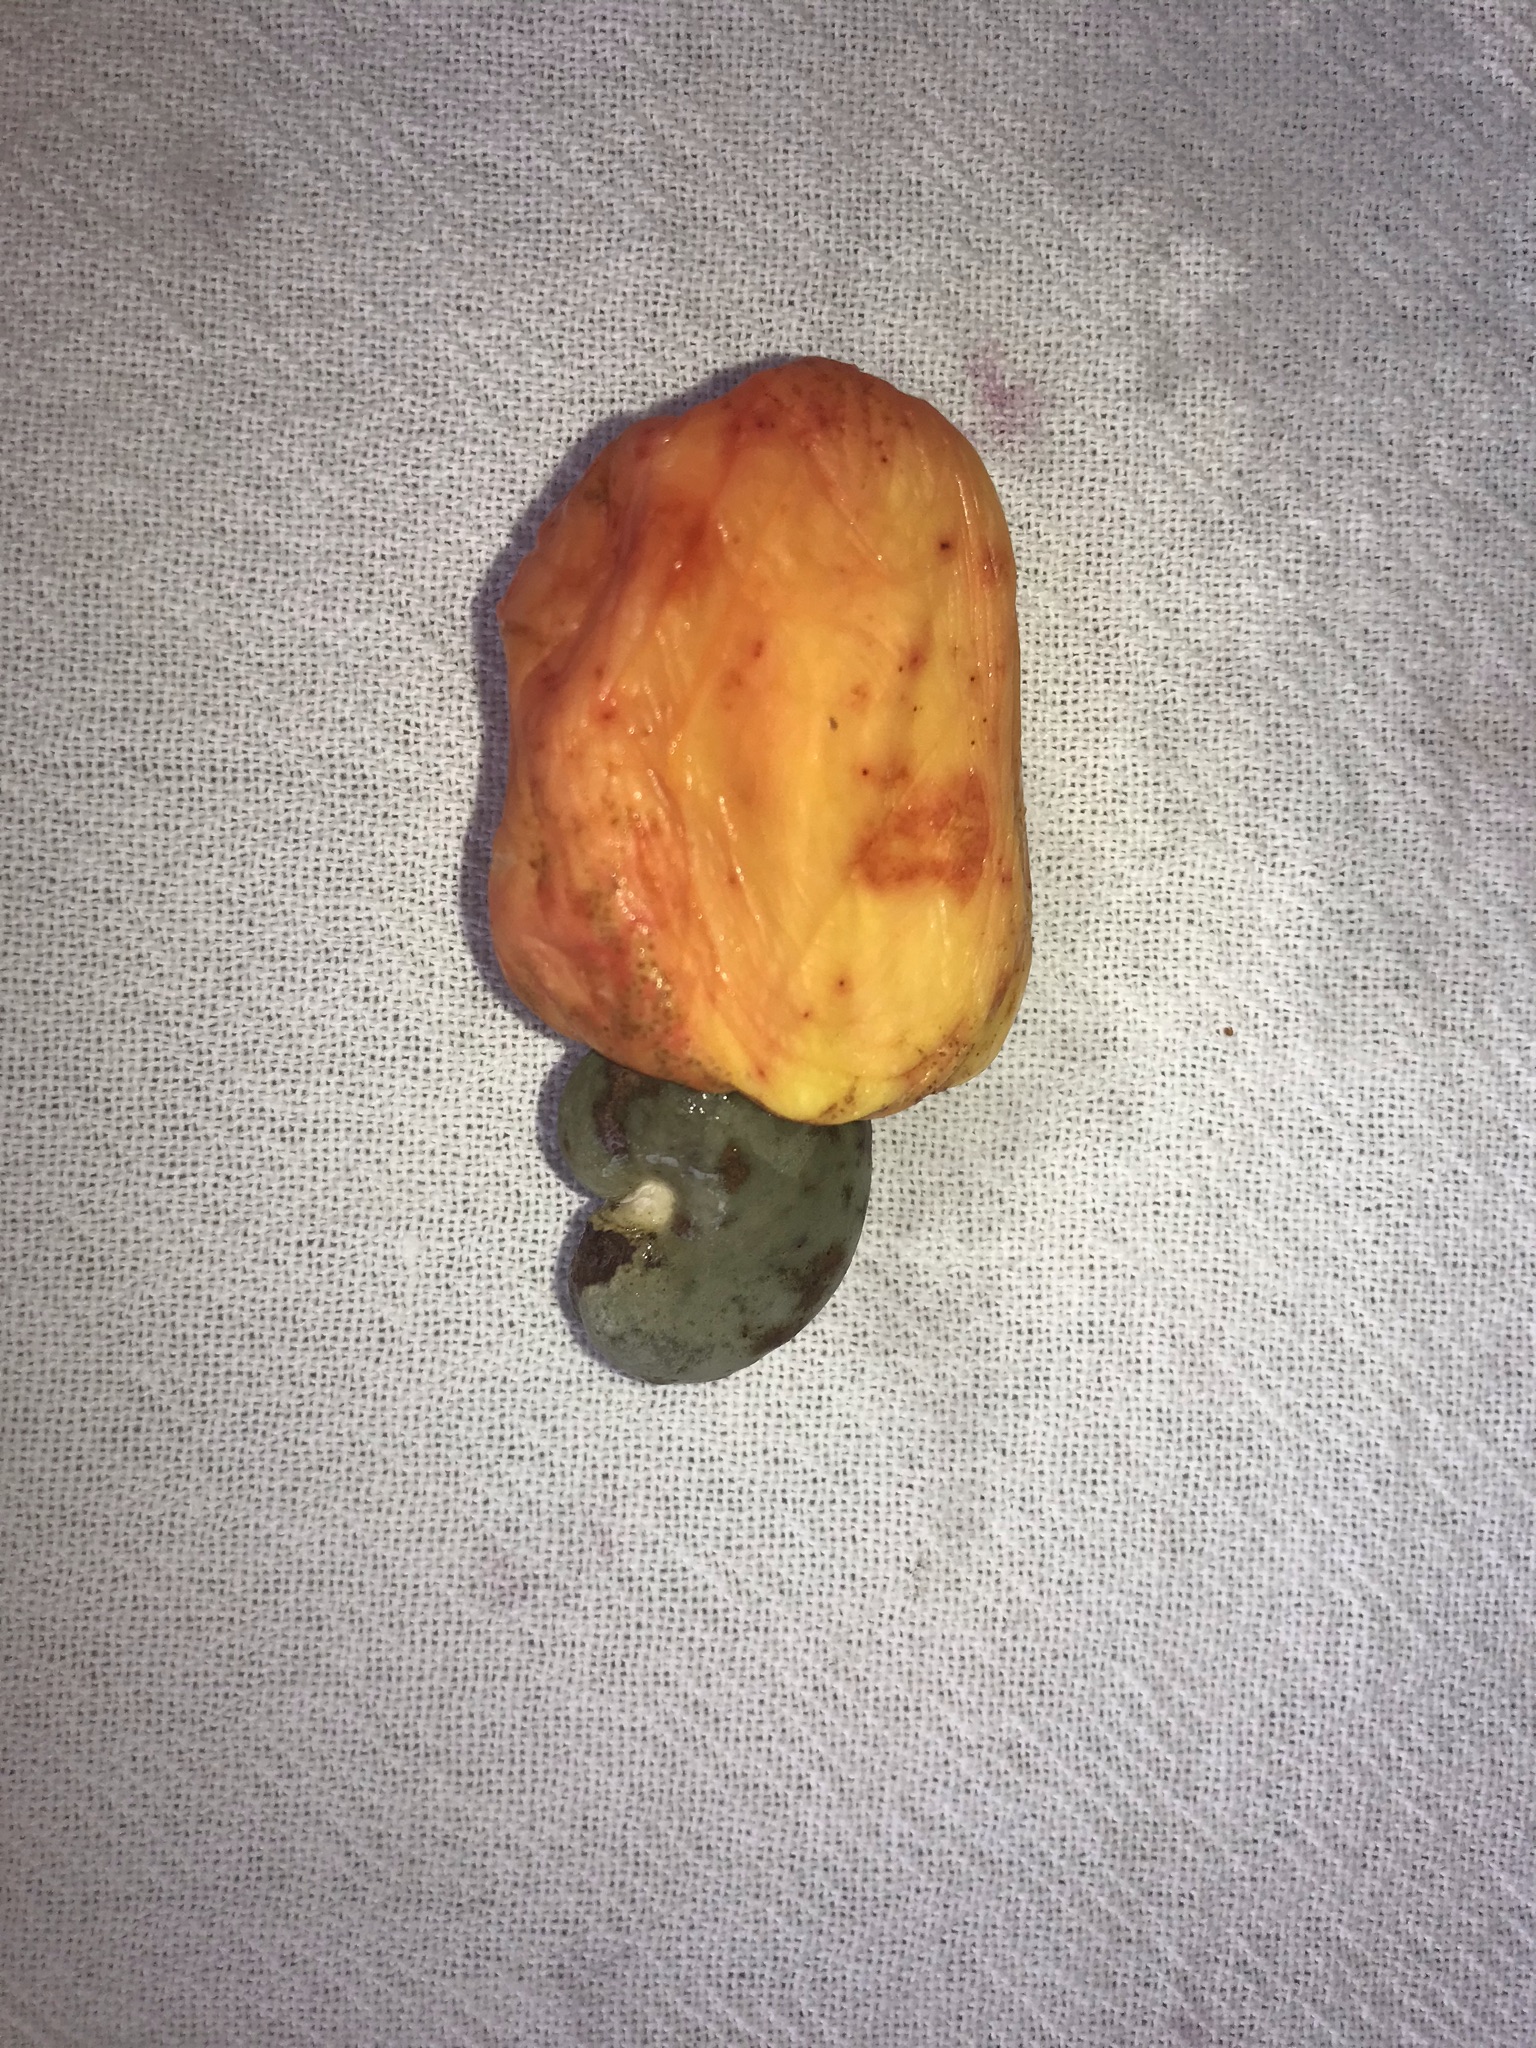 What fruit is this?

caju amarelo
